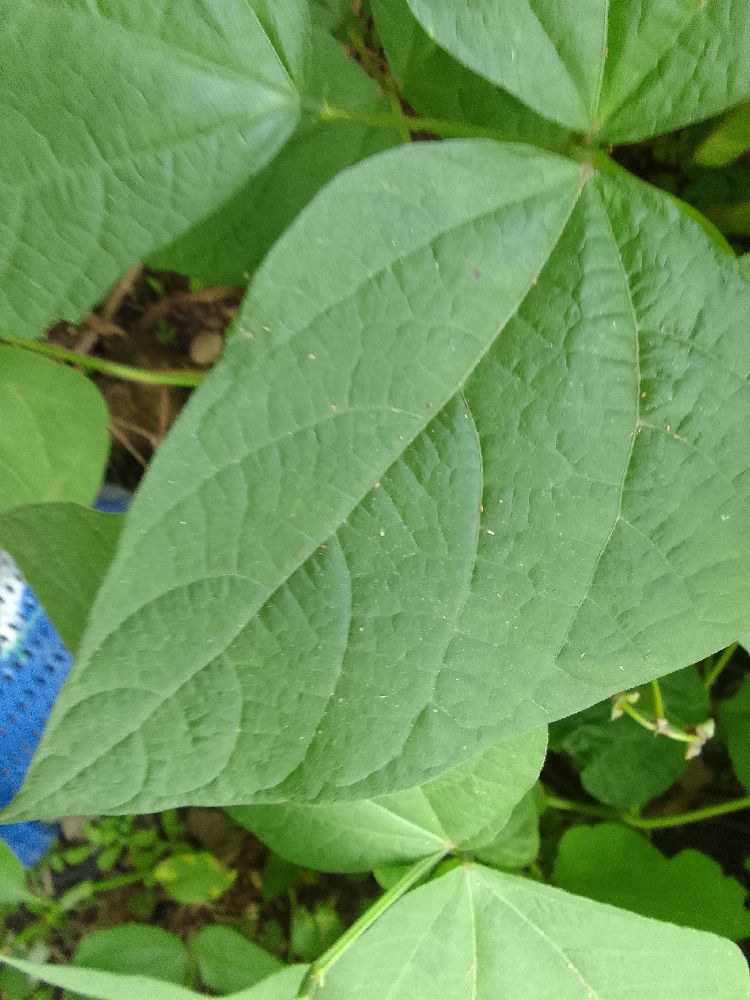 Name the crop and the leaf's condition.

common bean, healthy
